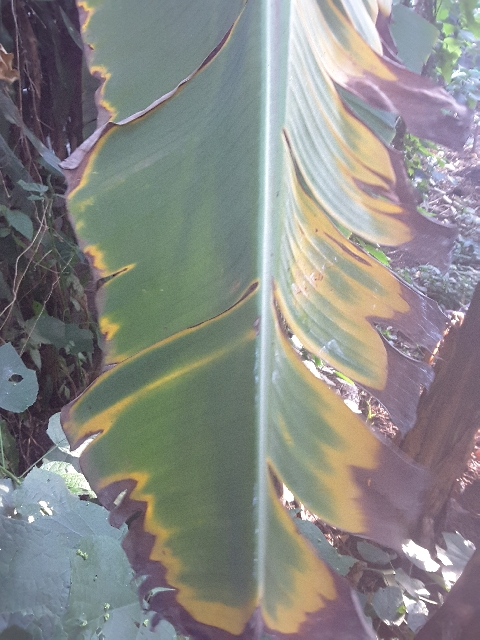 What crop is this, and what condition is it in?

banana, fusarium wilt race 1
